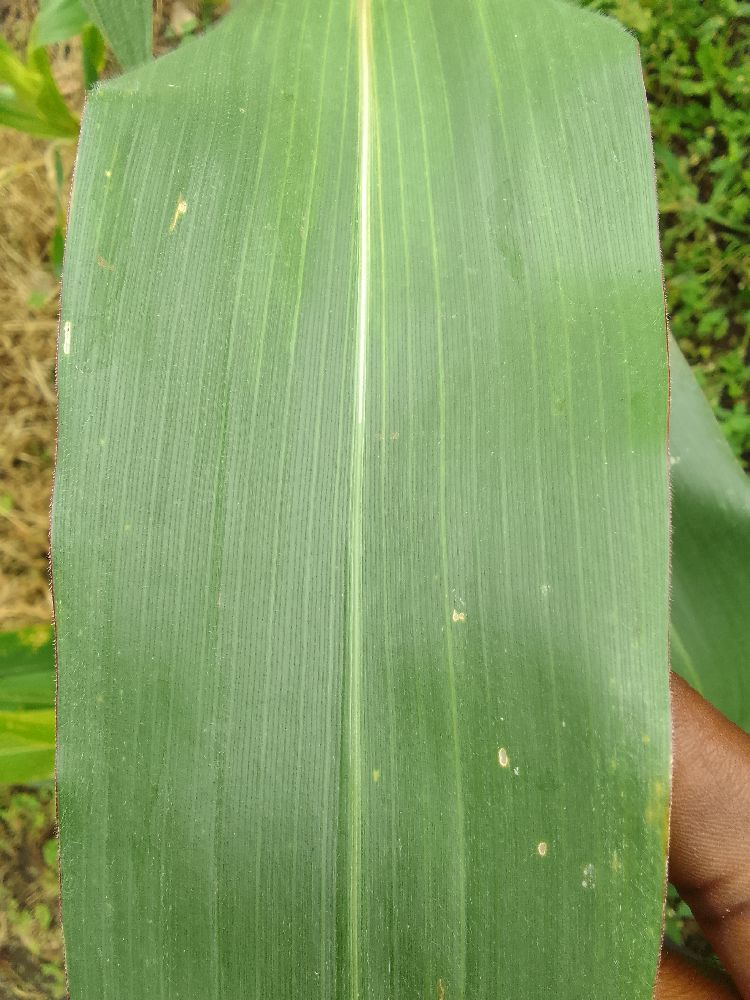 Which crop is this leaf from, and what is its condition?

maize, healthy
